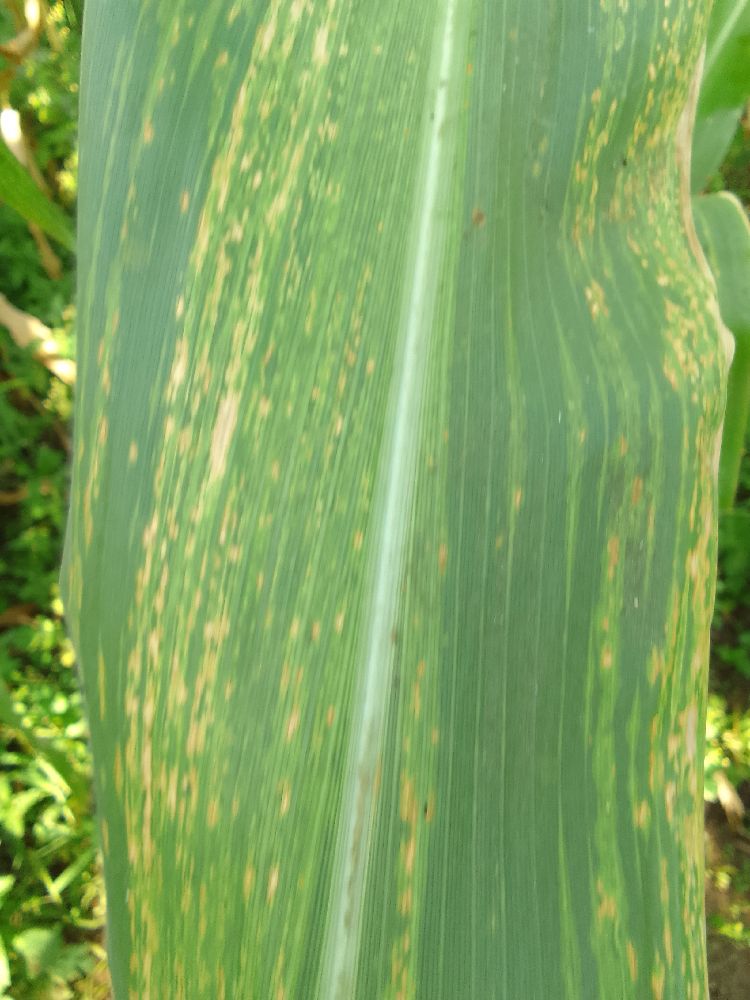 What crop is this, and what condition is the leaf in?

maize, maize lethal necrosis
